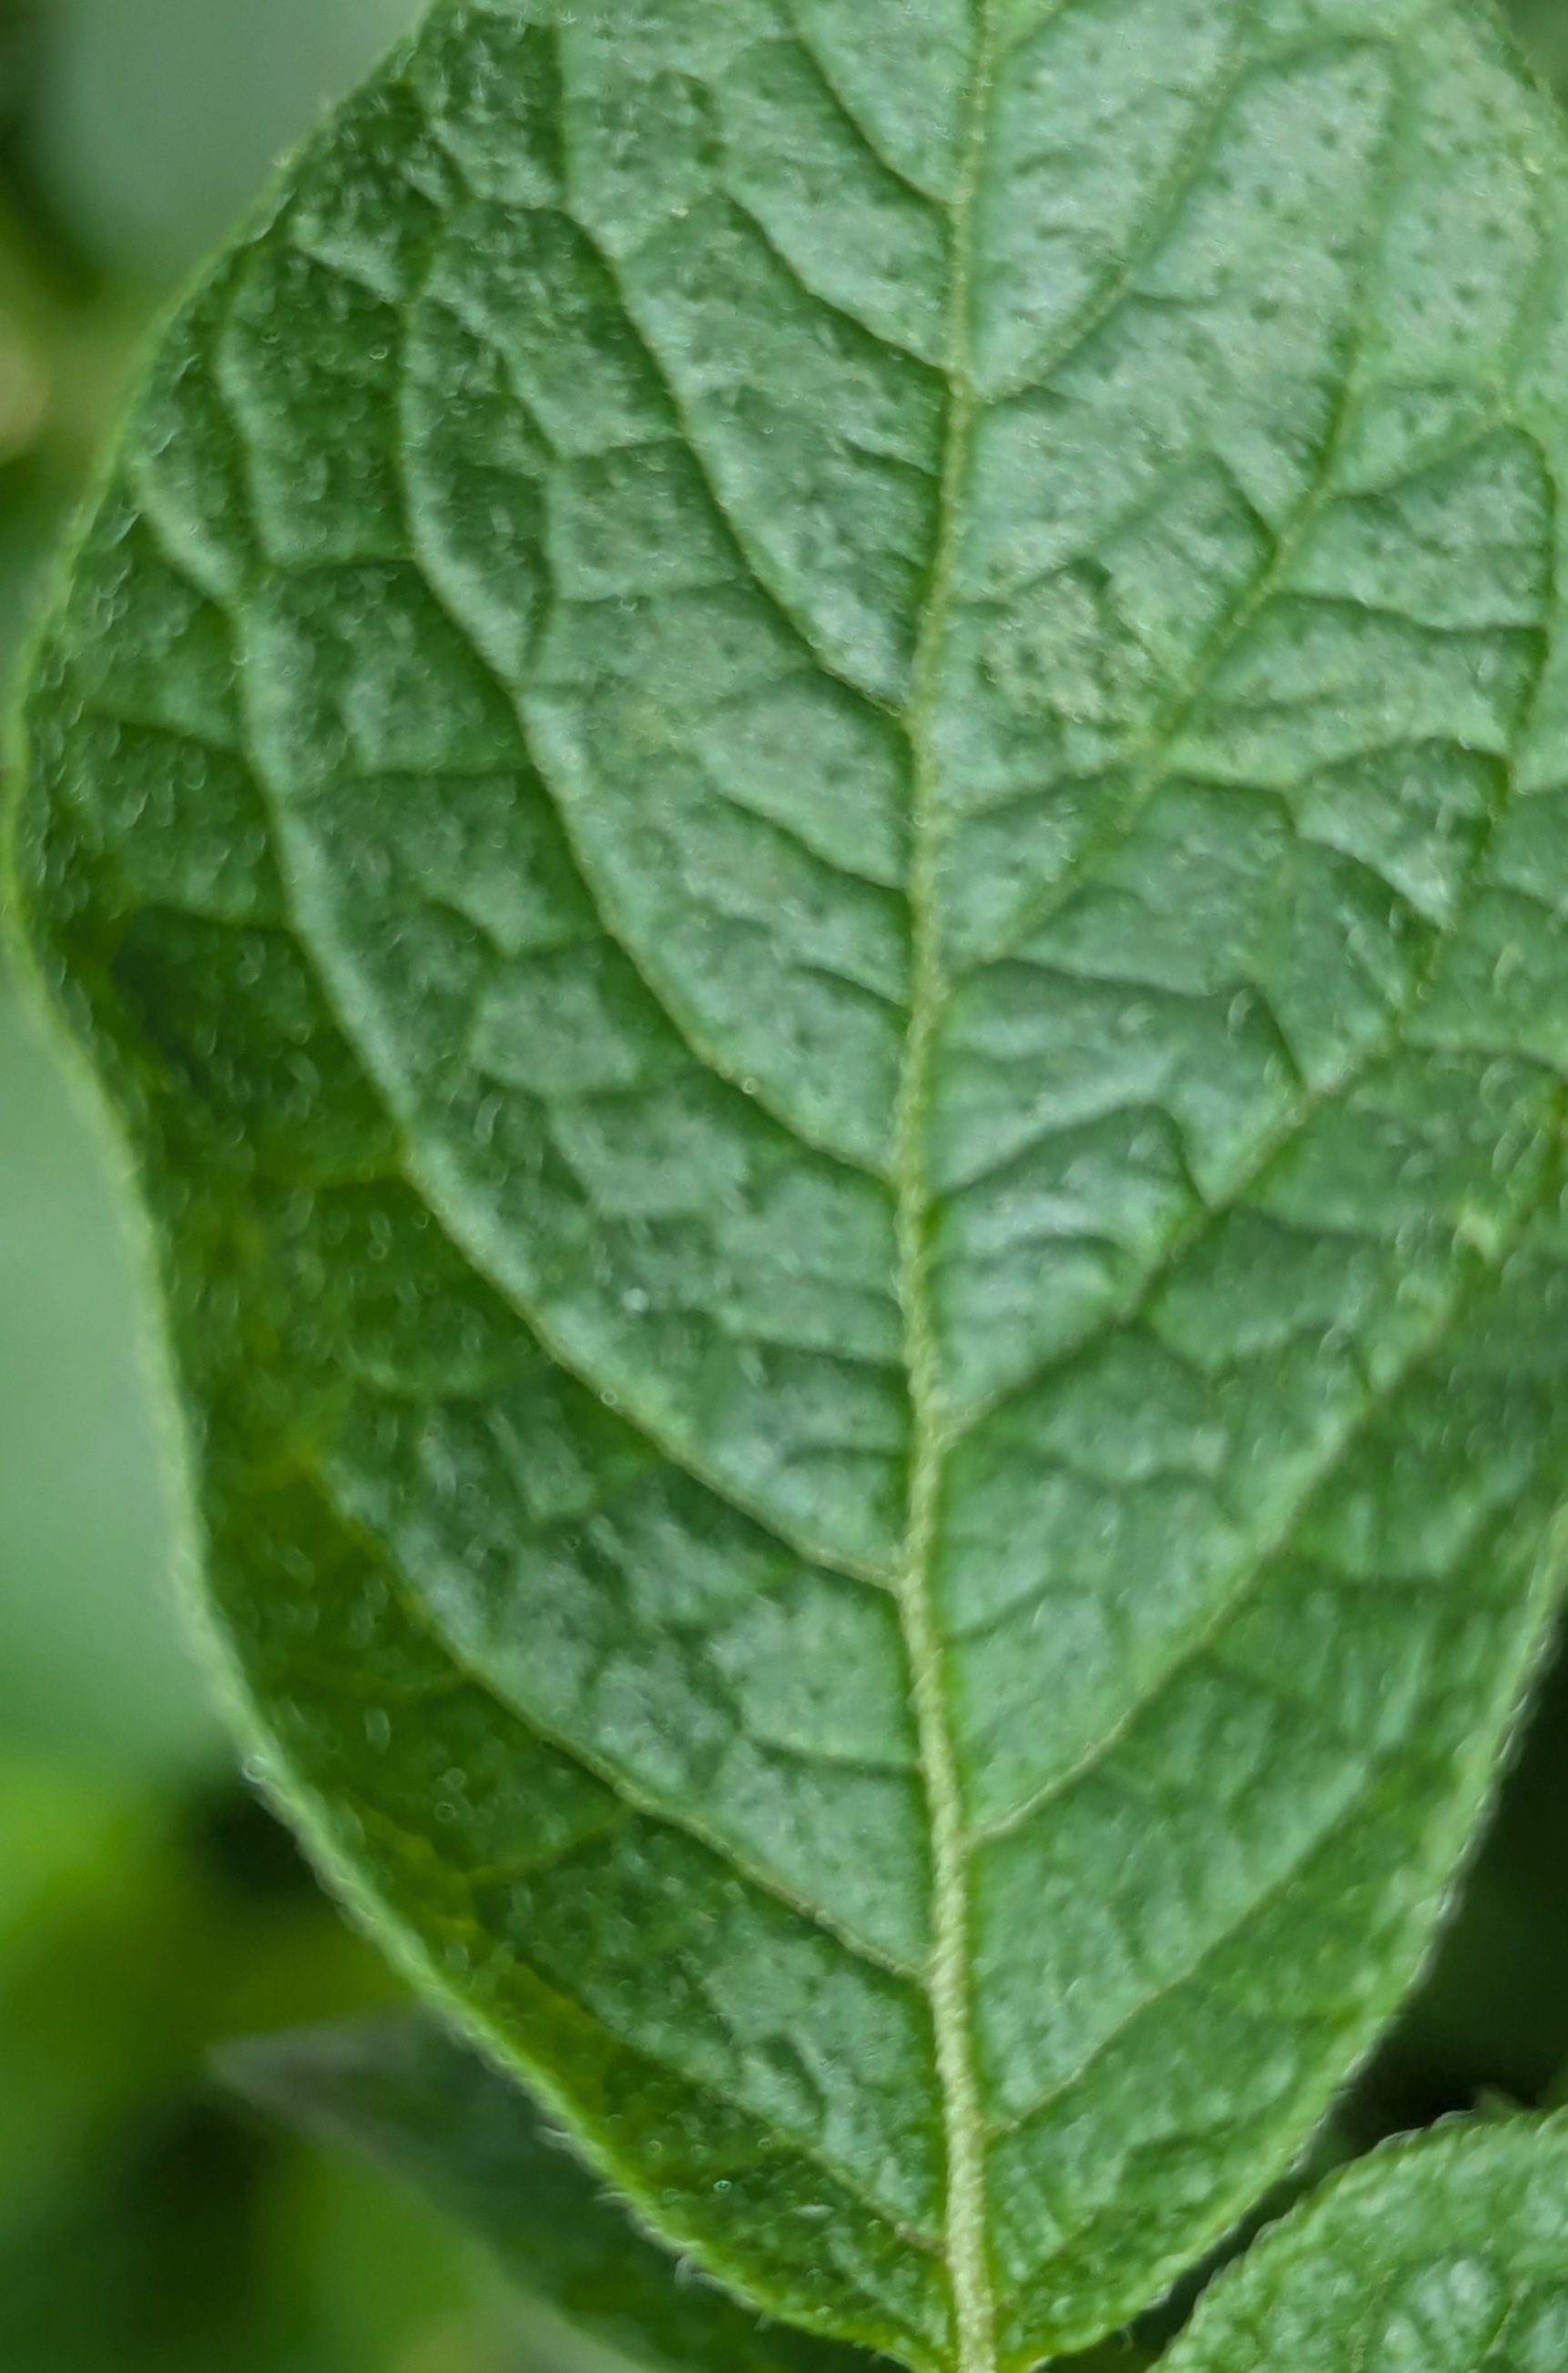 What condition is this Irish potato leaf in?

healthy
